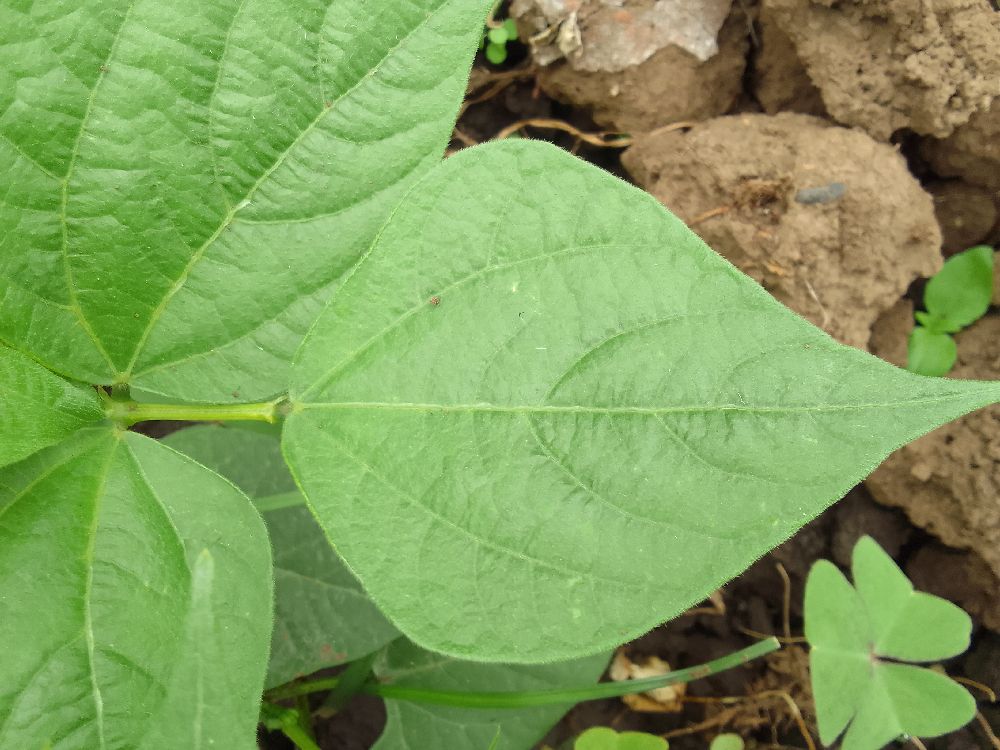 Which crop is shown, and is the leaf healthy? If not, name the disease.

common bean, healthy
